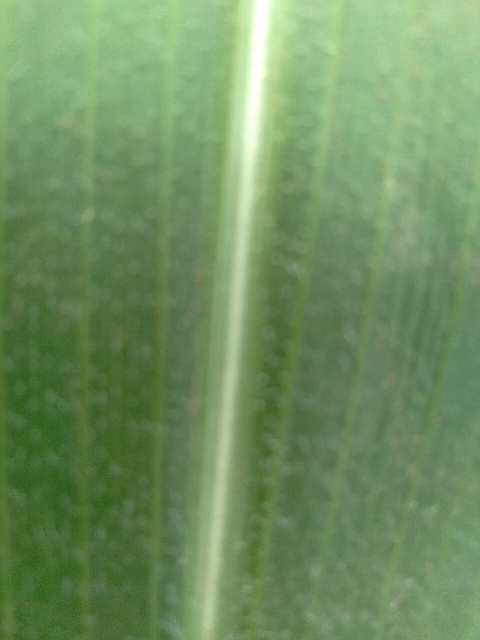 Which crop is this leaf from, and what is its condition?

maize, healthy
